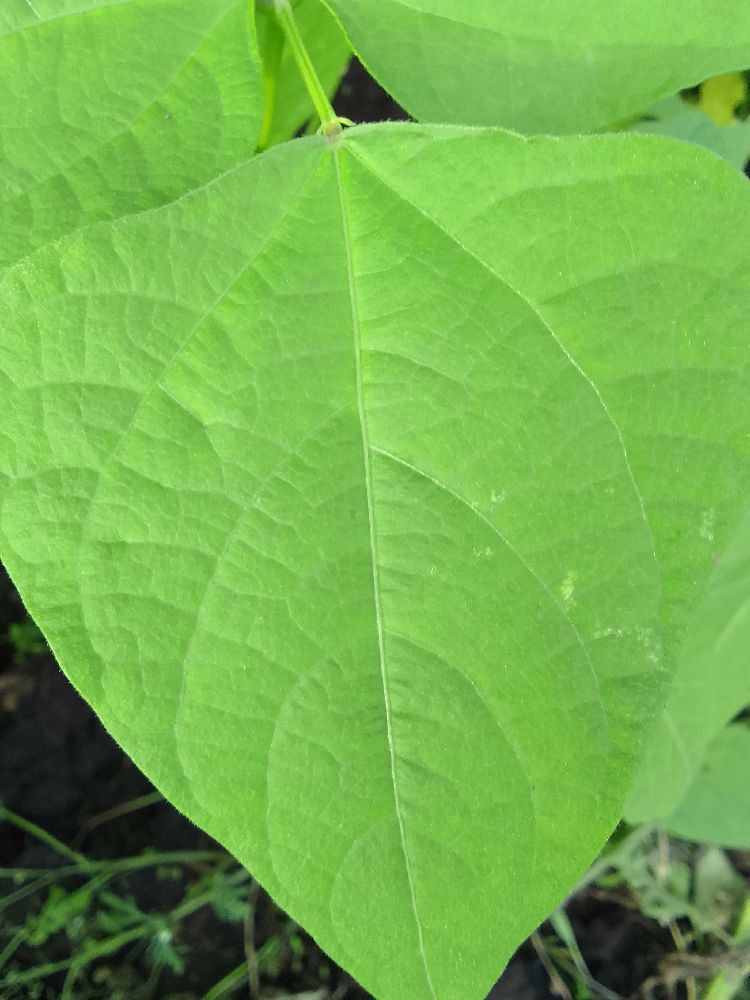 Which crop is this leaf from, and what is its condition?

common bean, healthy
